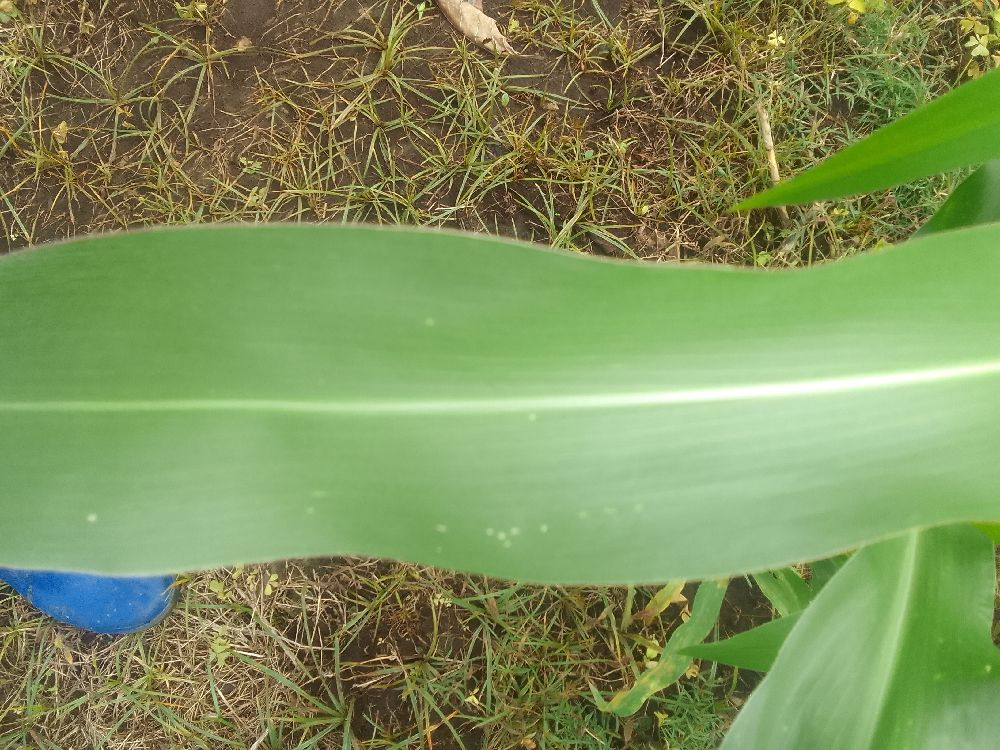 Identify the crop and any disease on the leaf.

maize, healthy
